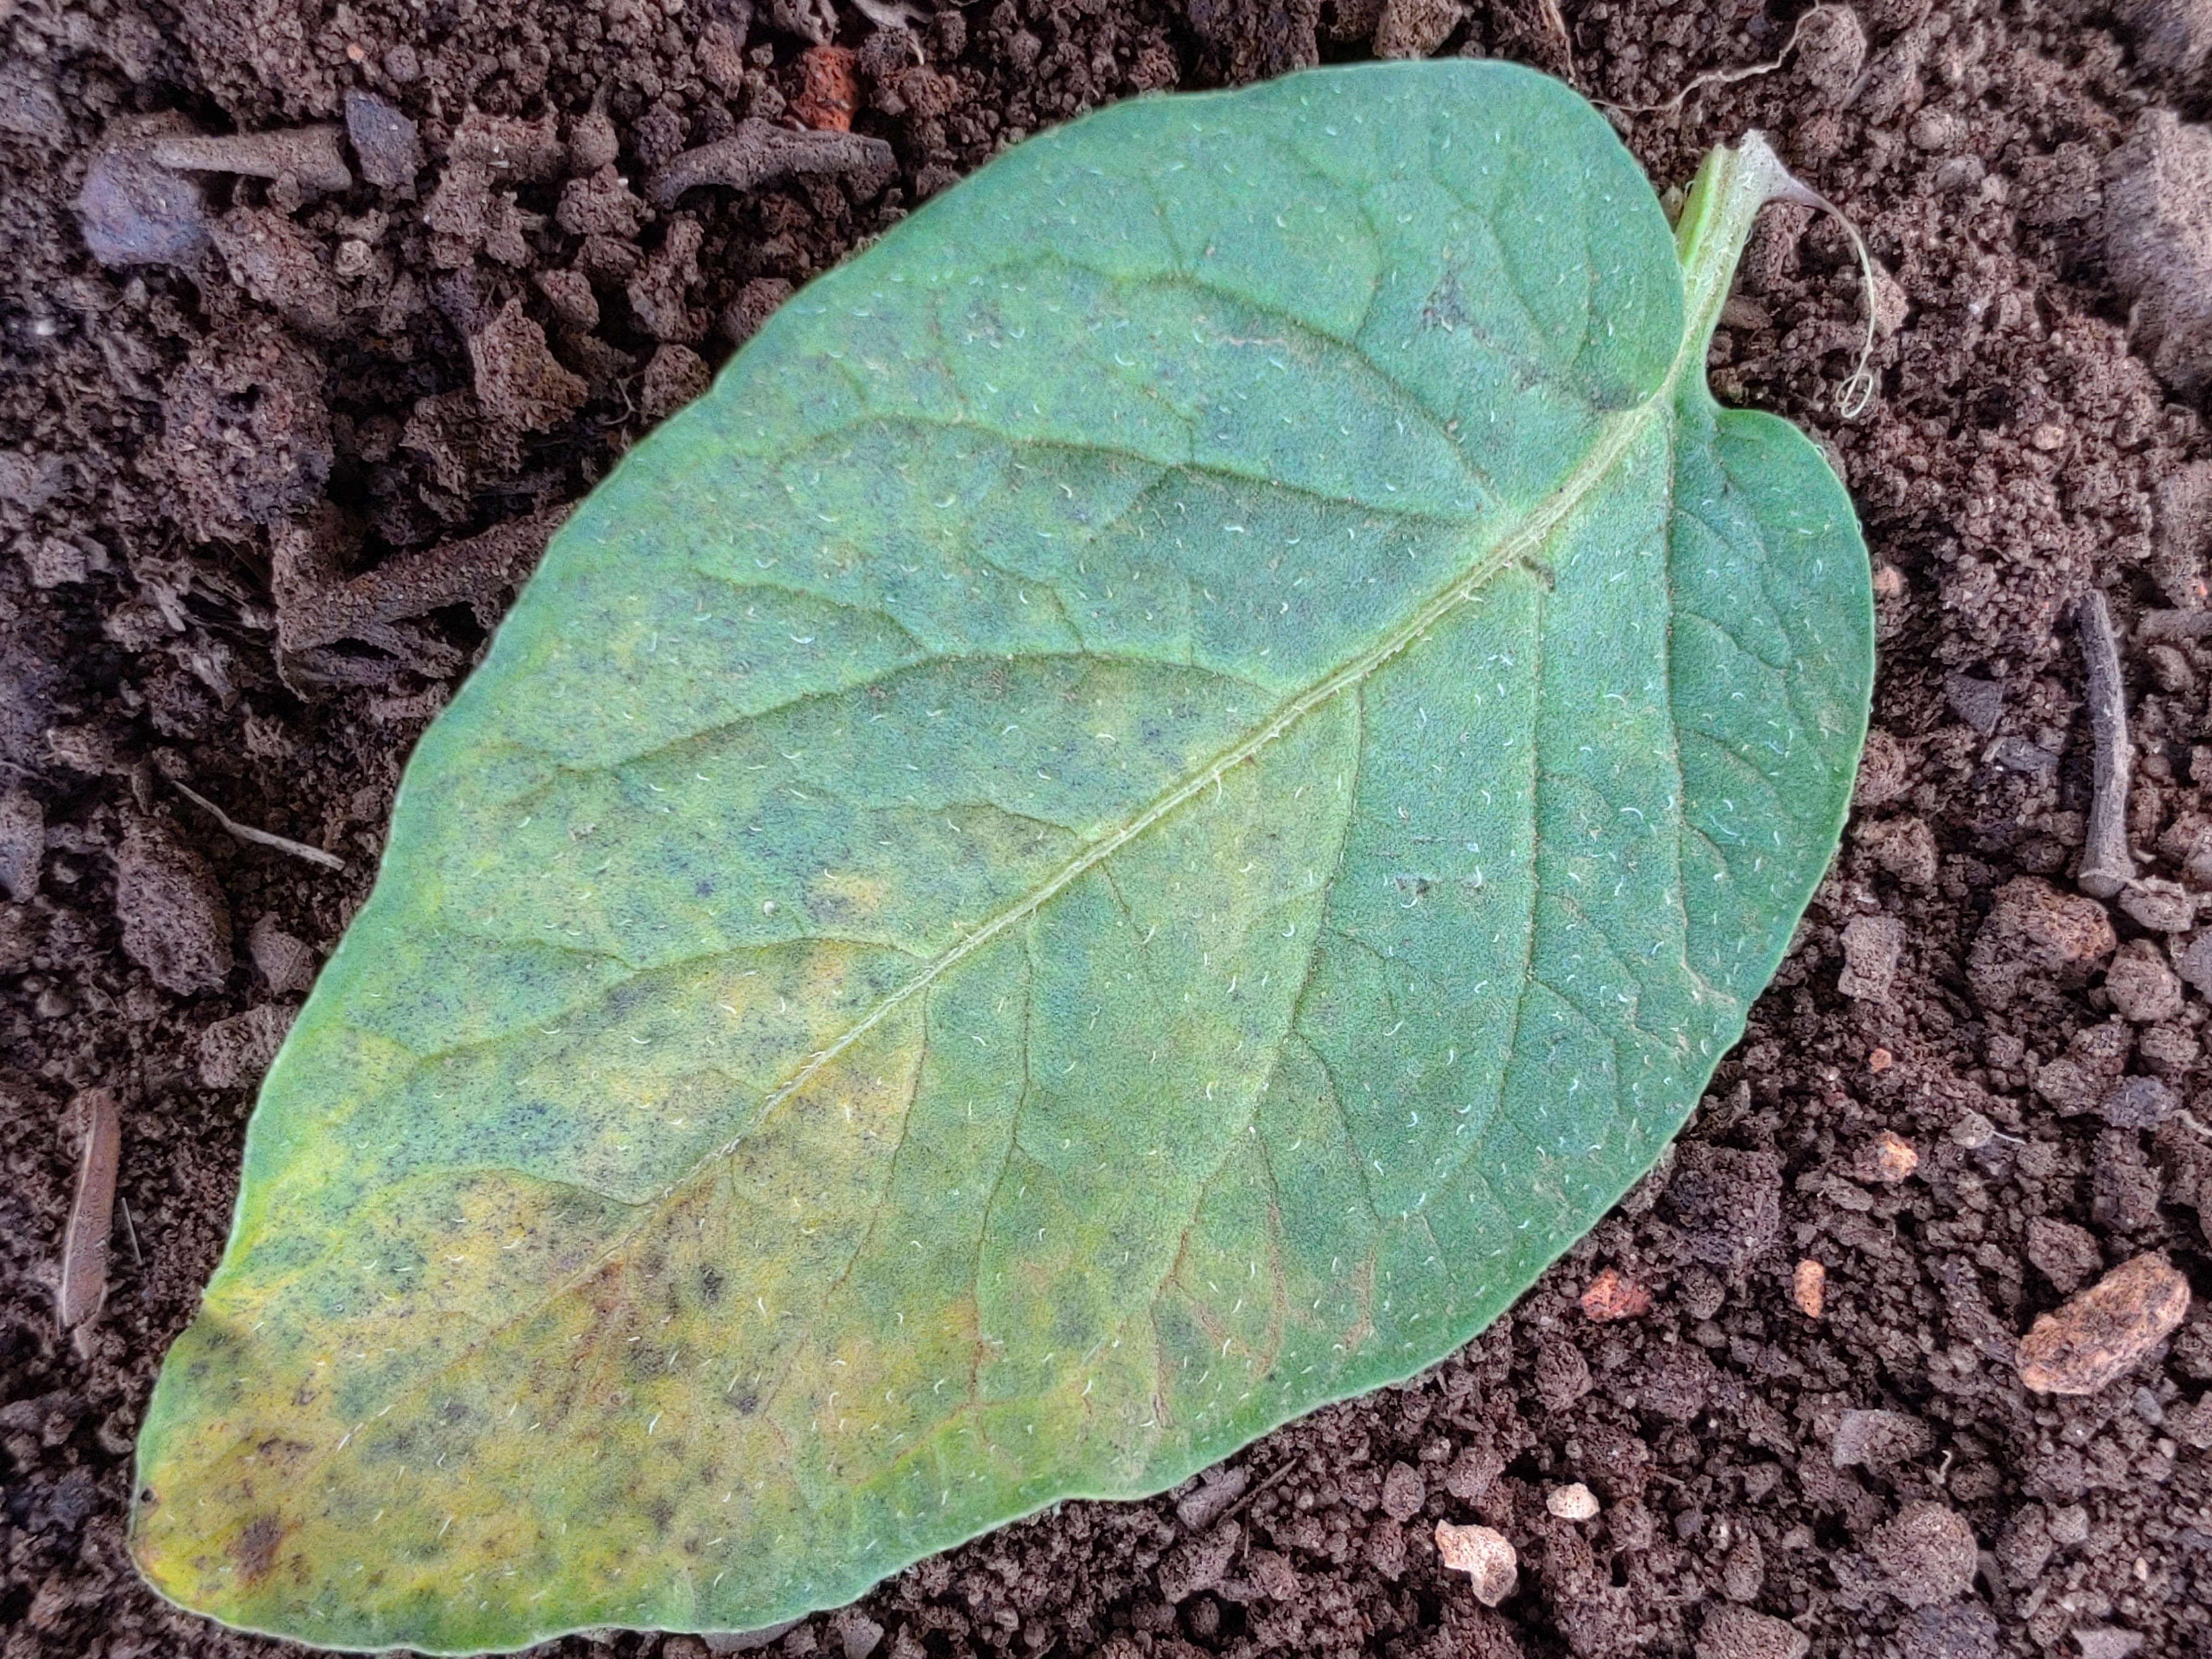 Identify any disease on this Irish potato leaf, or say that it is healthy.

late blight
